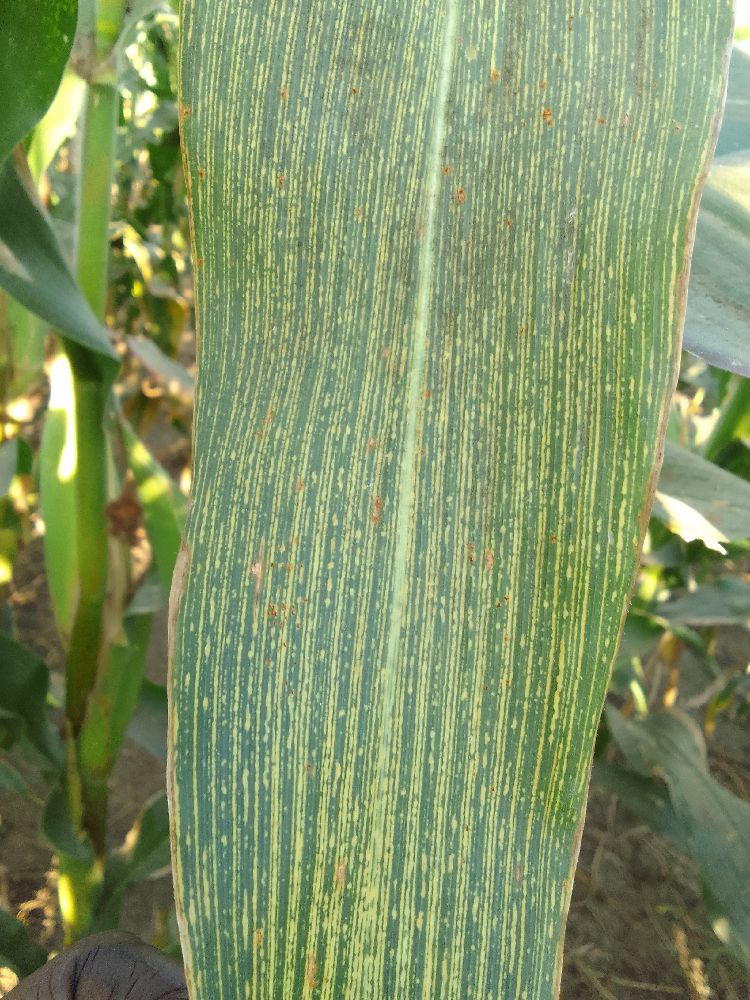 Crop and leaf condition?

maize, maize streak virus
